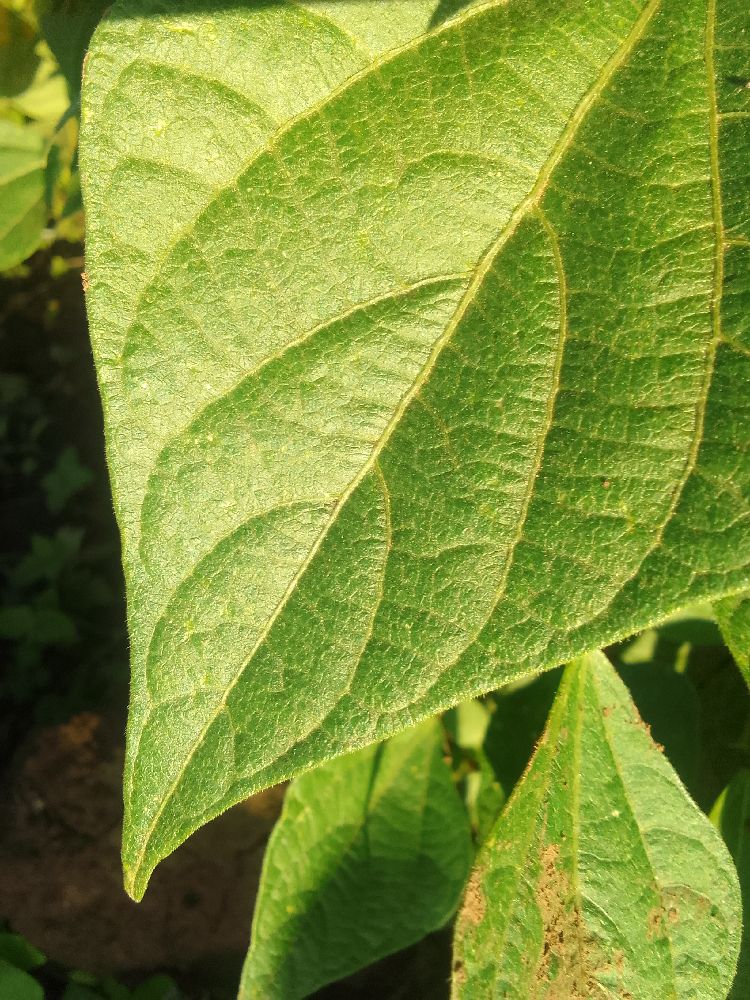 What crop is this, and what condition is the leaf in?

common bean, healthy
